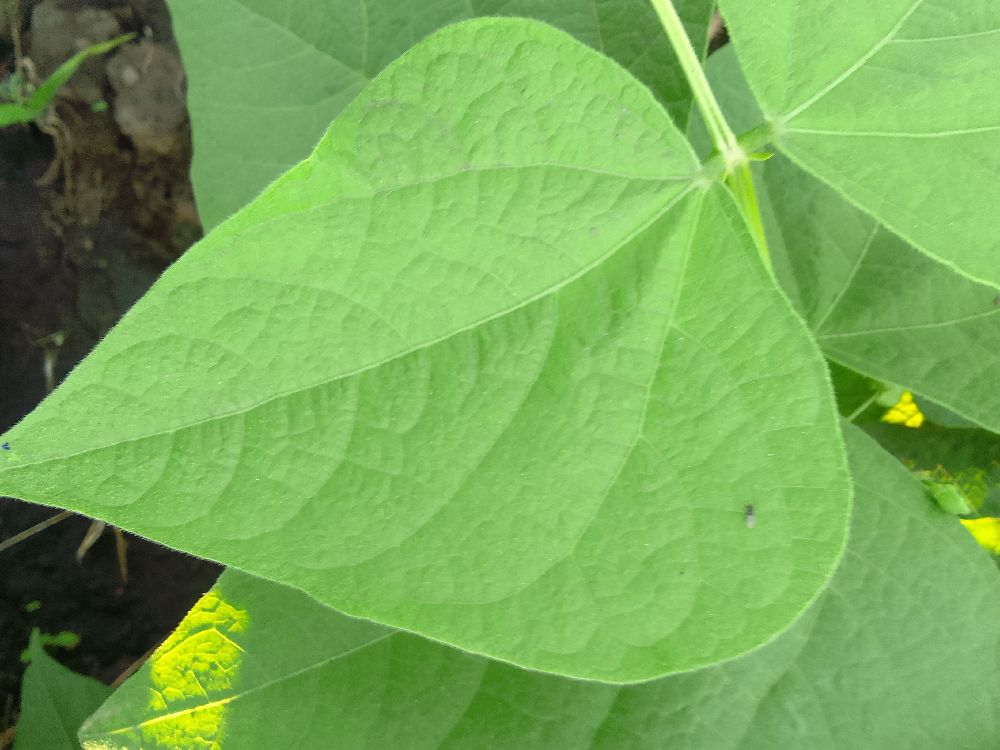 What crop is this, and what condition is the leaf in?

common bean, healthy
